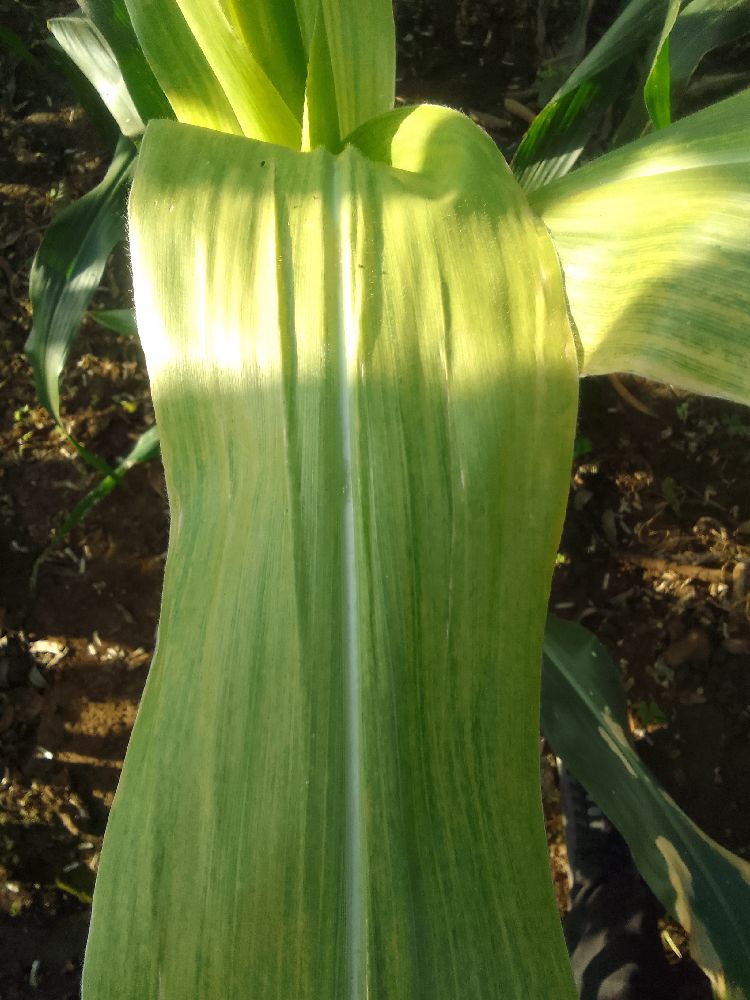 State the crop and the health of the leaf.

maize, maize lethal necrosis
